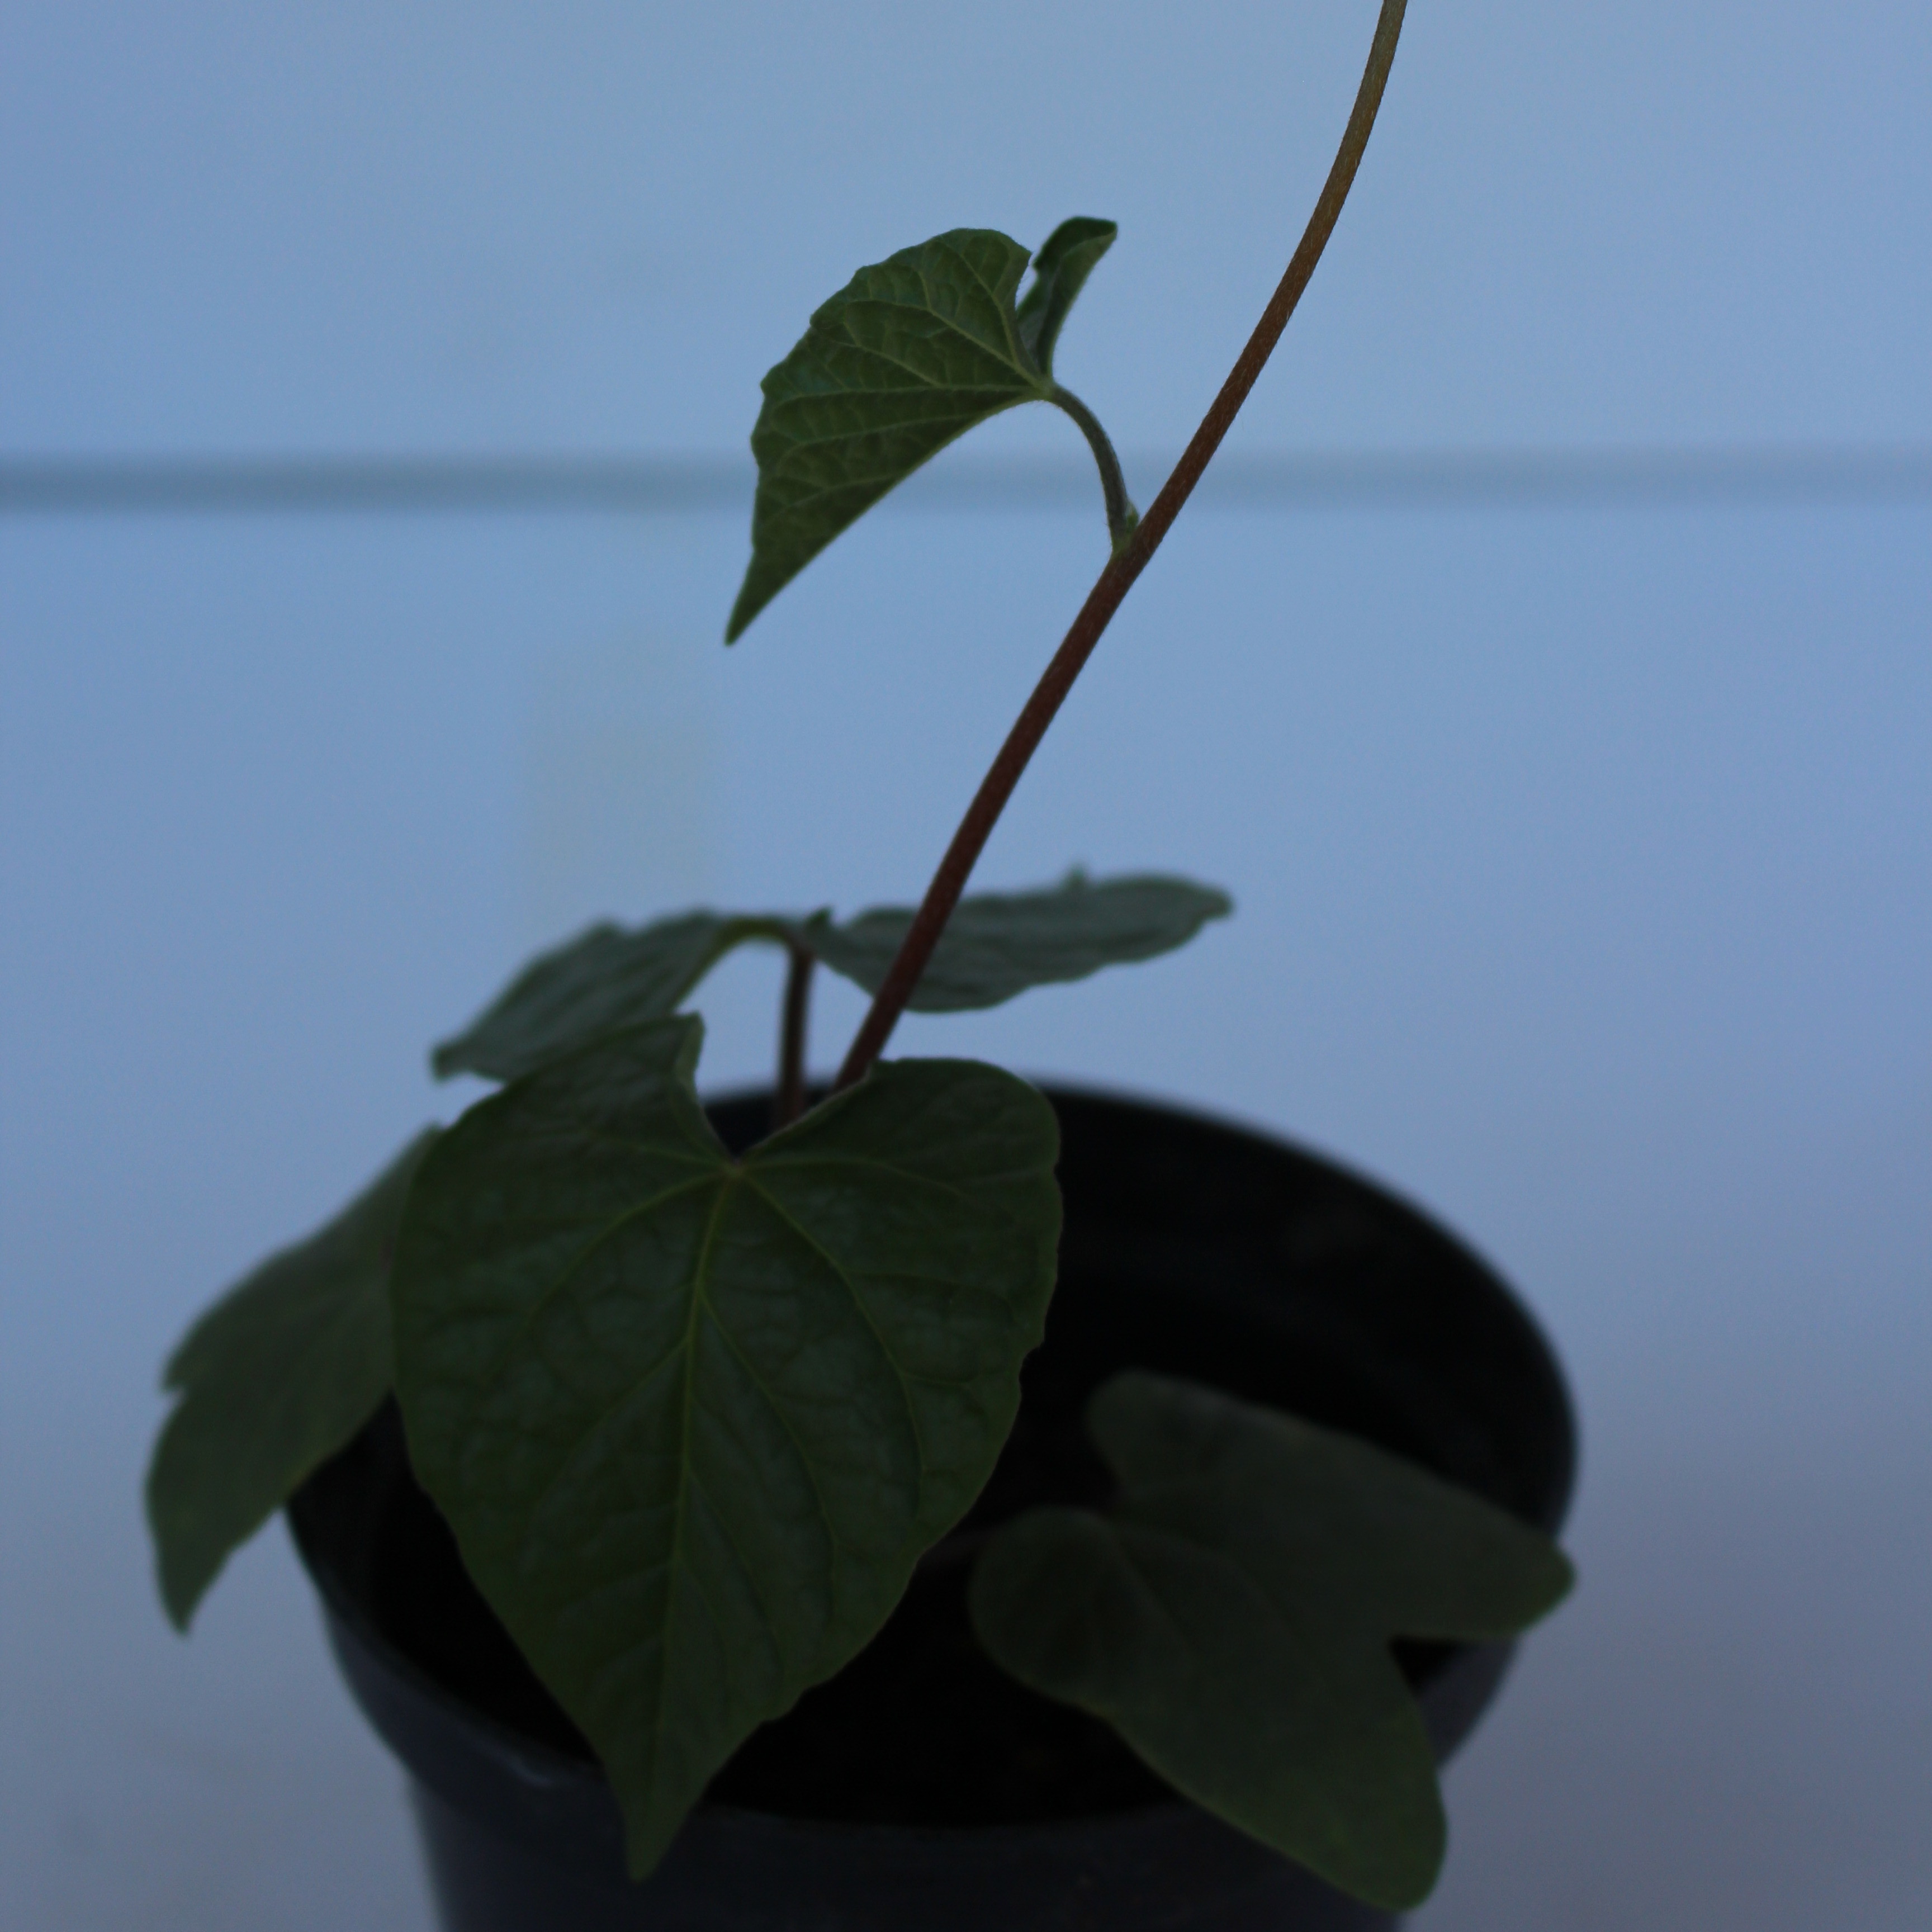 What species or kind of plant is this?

Convolvulus arvensis
